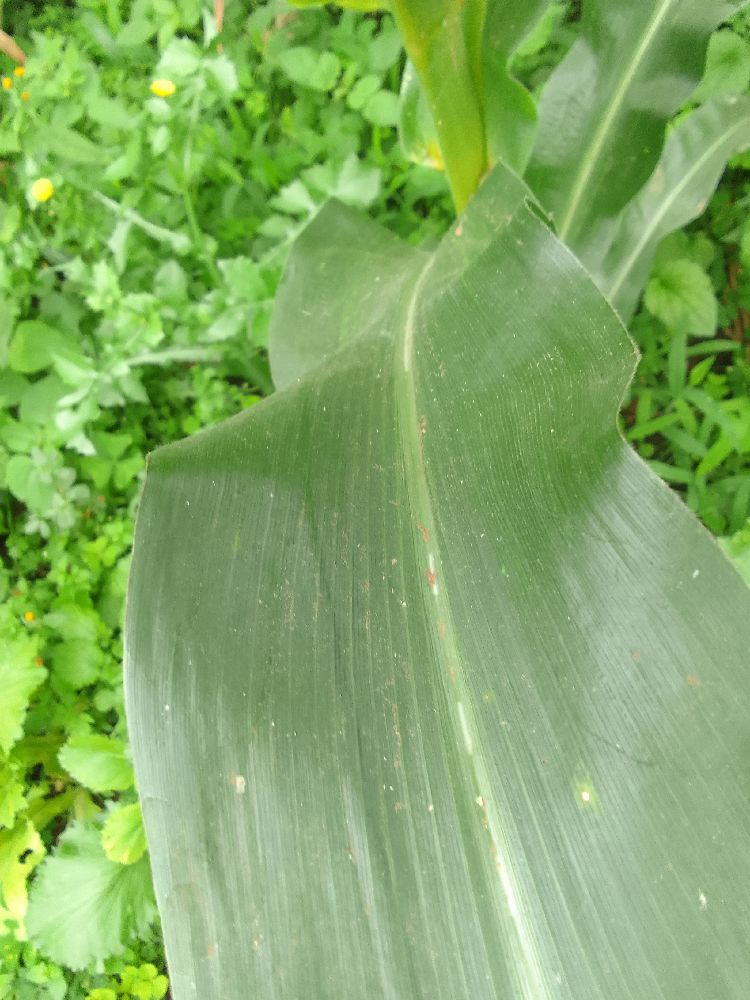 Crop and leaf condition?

maize, healthy
